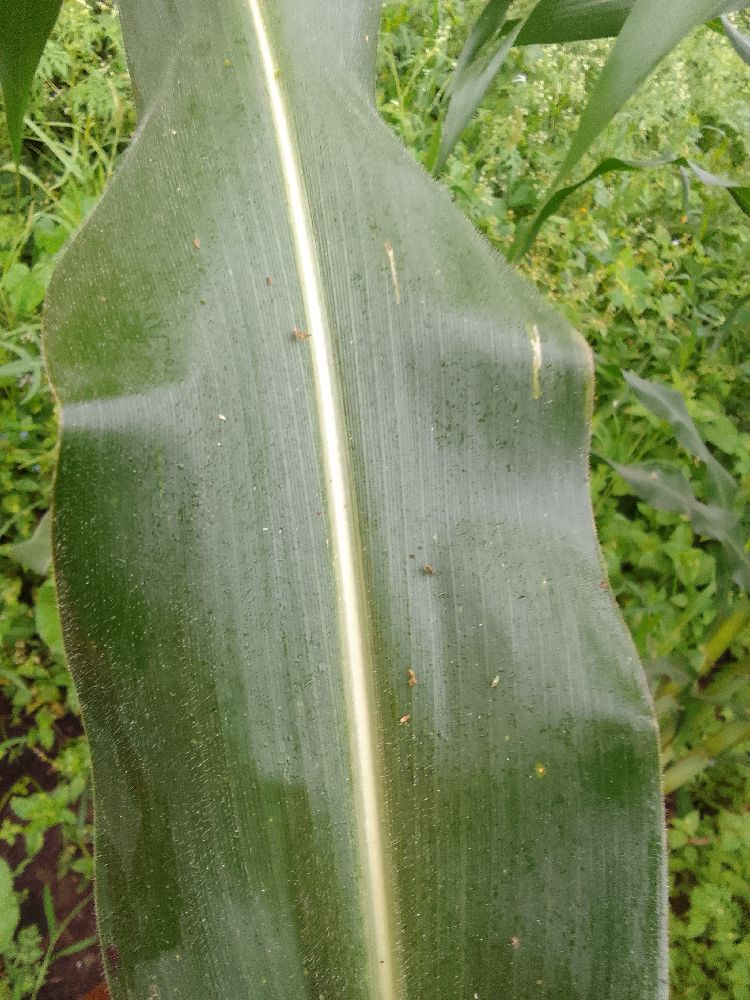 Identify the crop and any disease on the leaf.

maize, healthy
